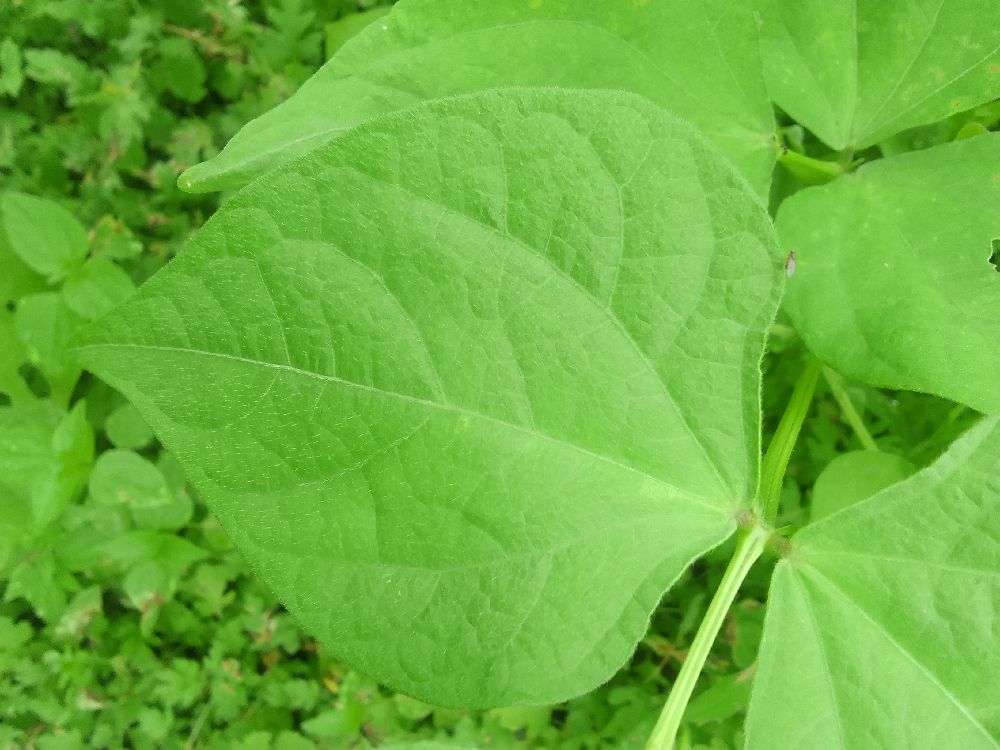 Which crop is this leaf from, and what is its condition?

common bean, healthy
